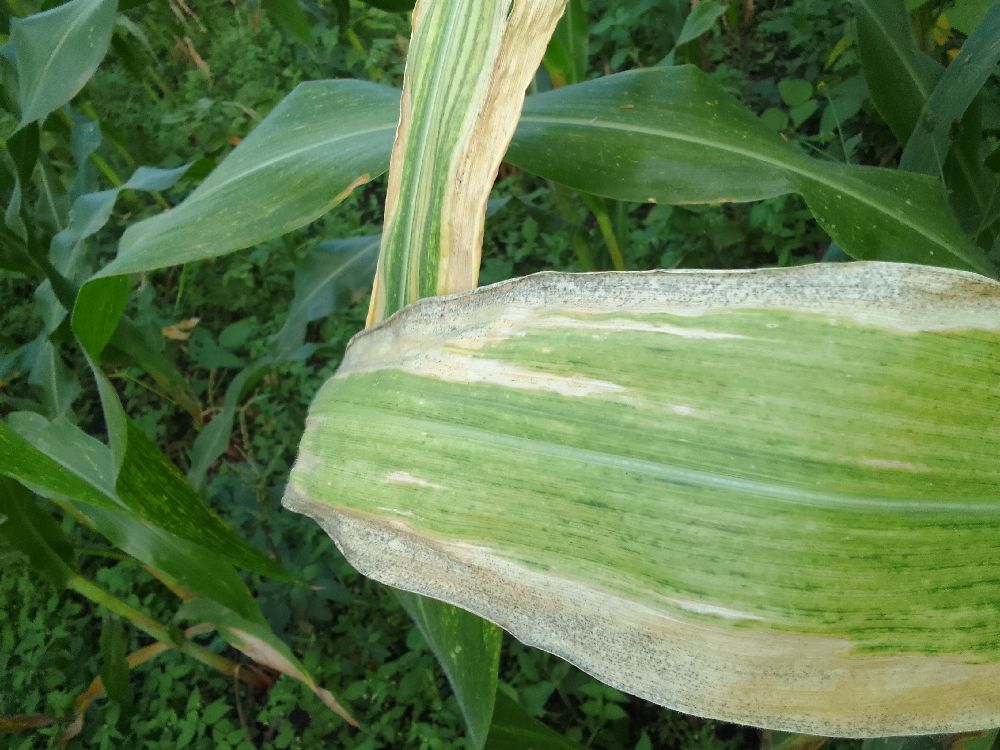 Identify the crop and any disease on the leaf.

maize, maize lethal necrosis
